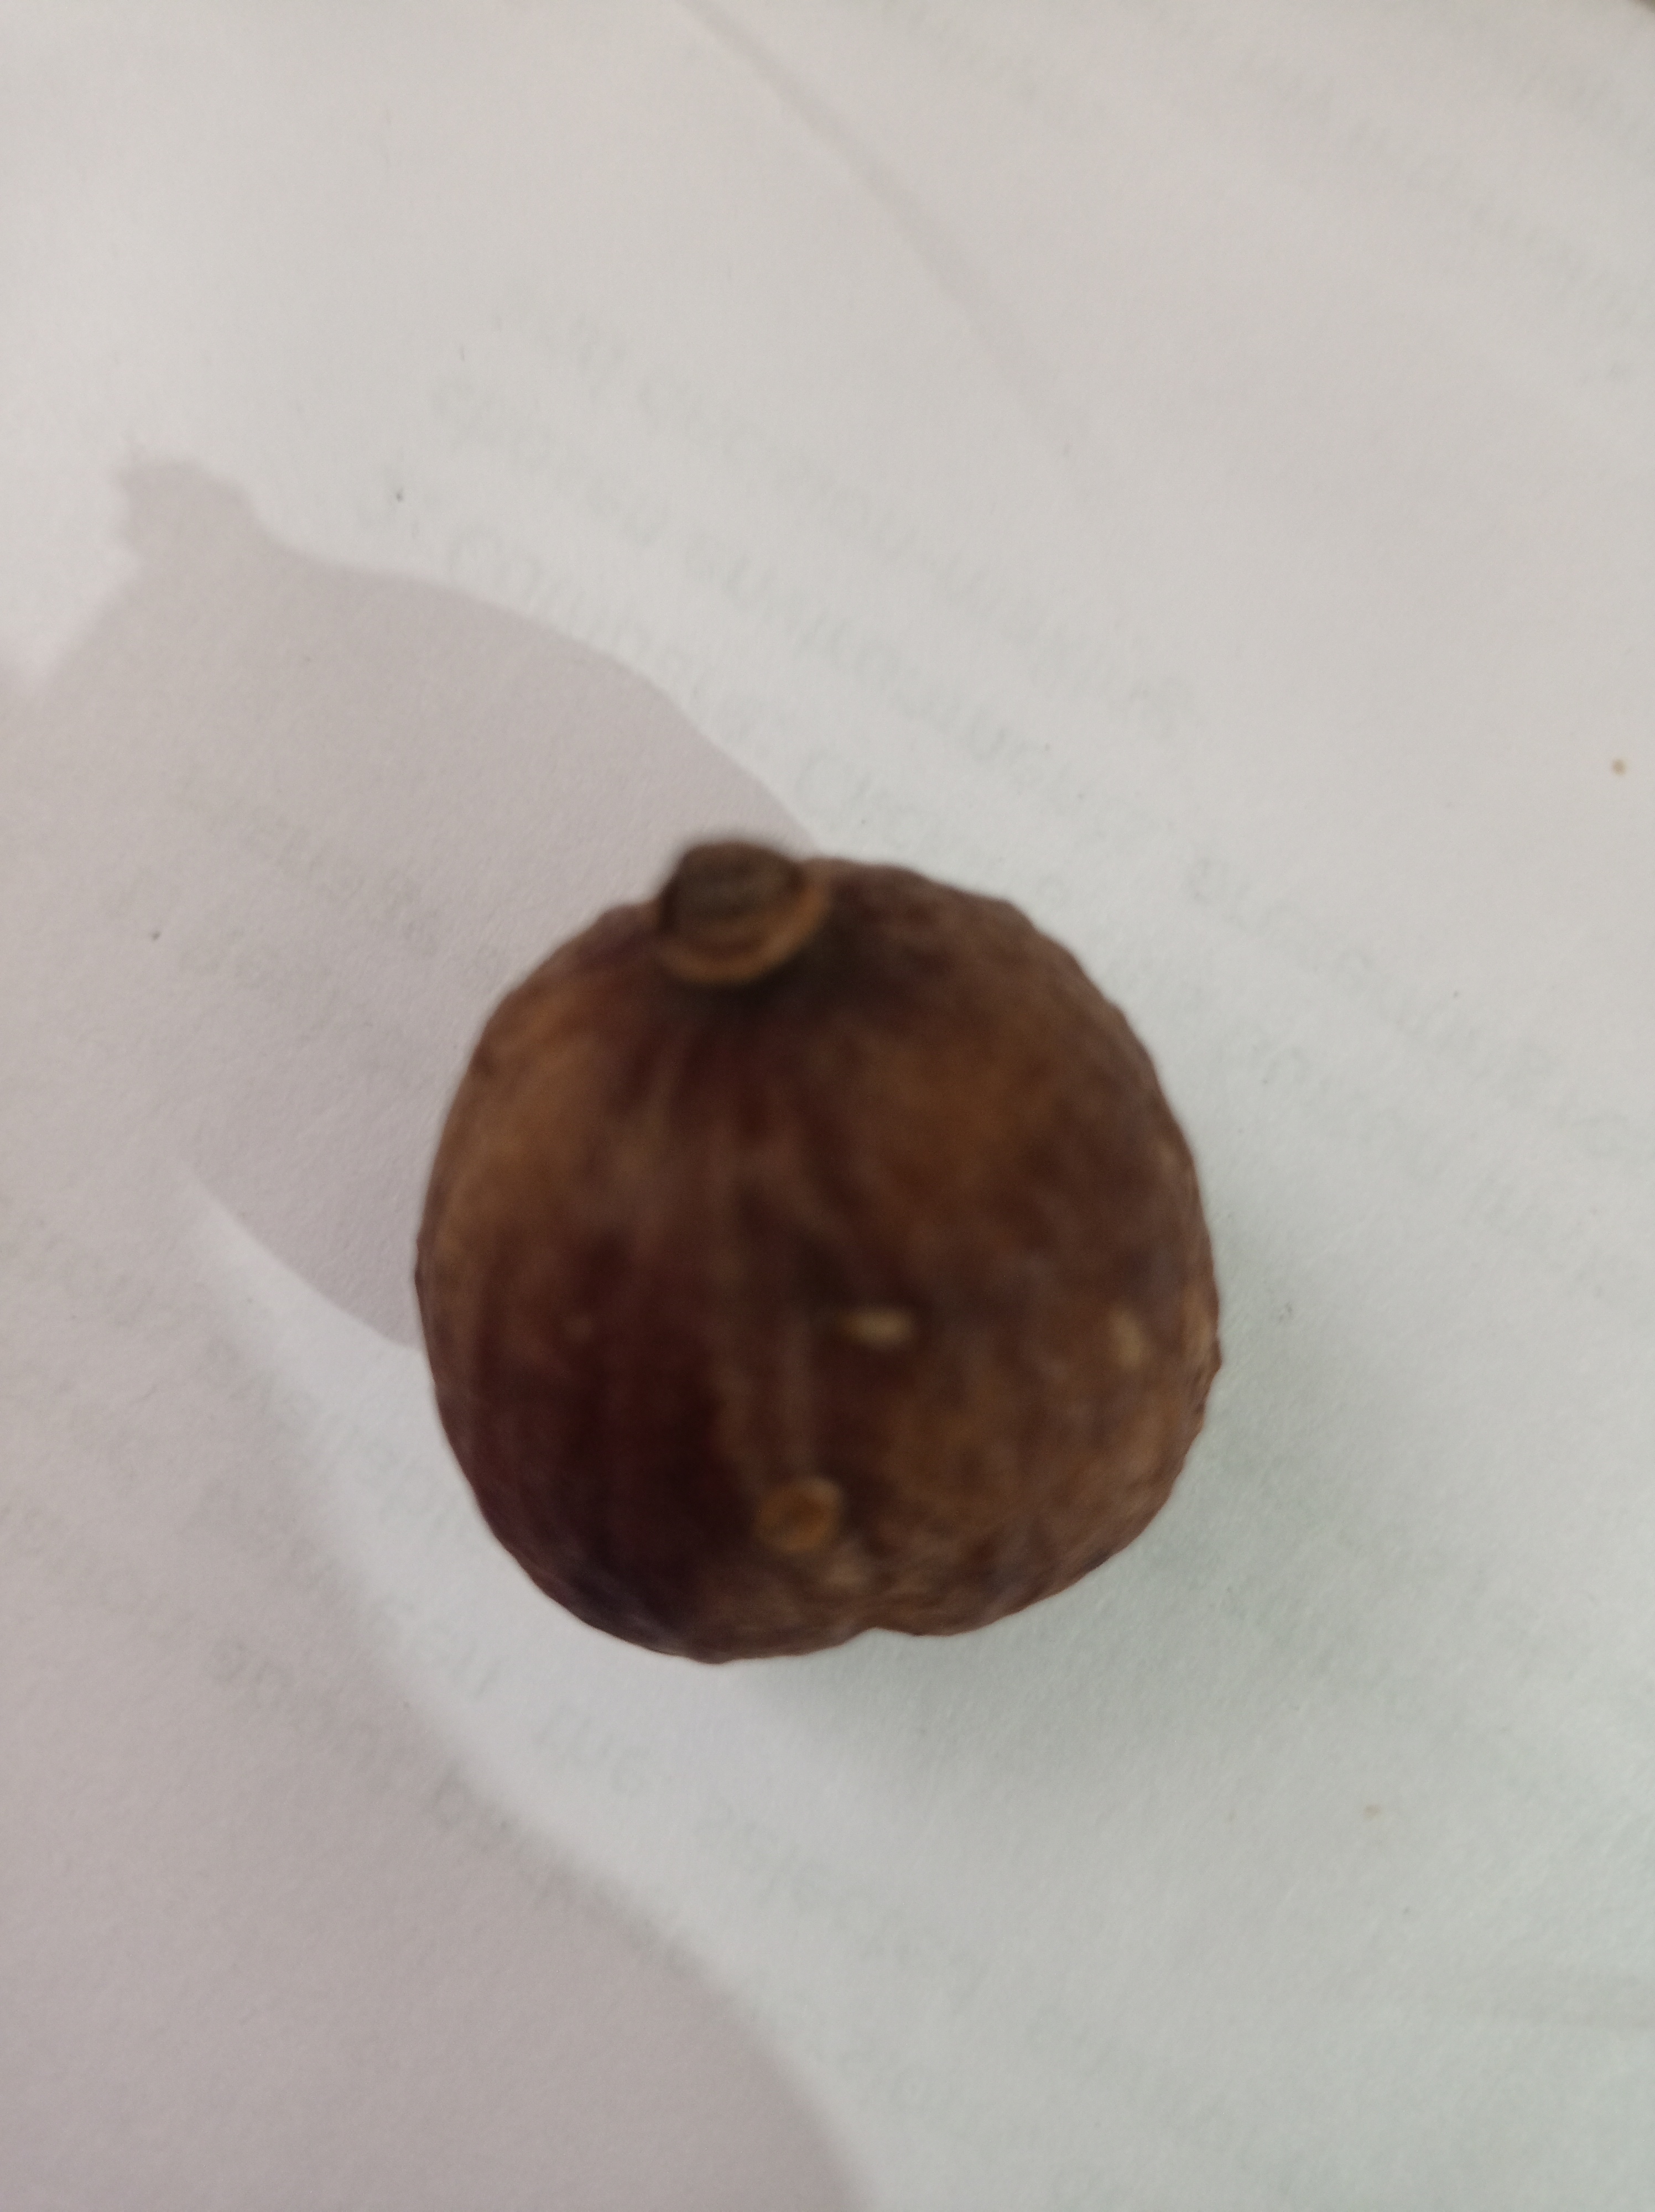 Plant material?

madanphal
